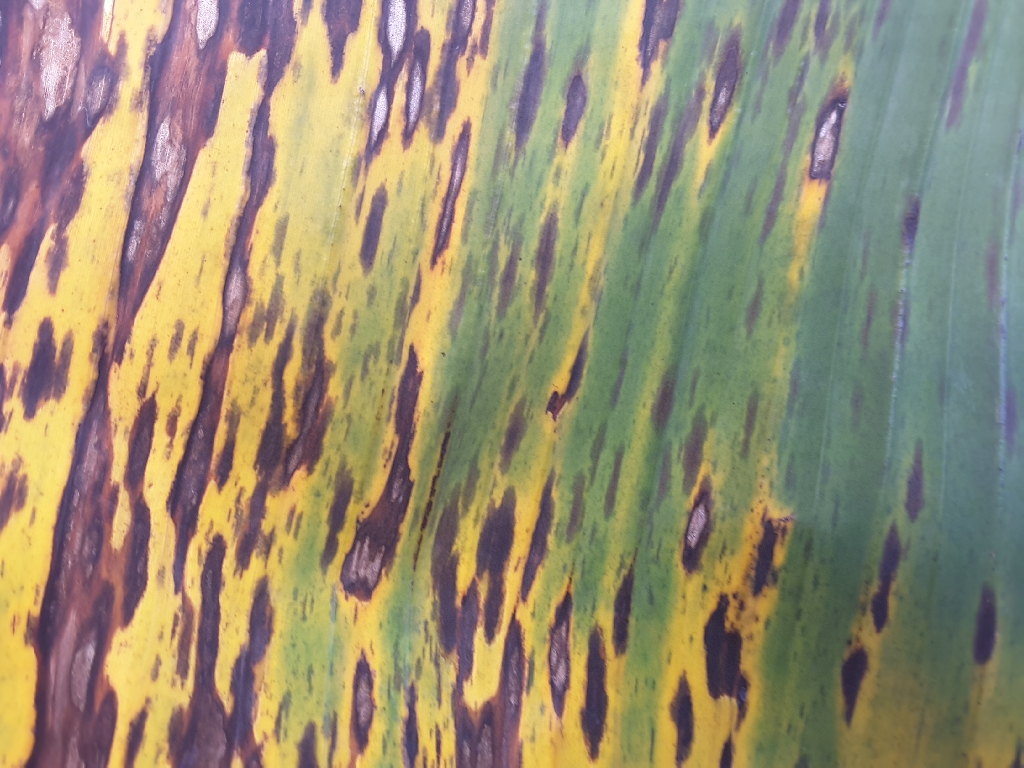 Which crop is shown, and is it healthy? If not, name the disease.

banana, black sigatoka
